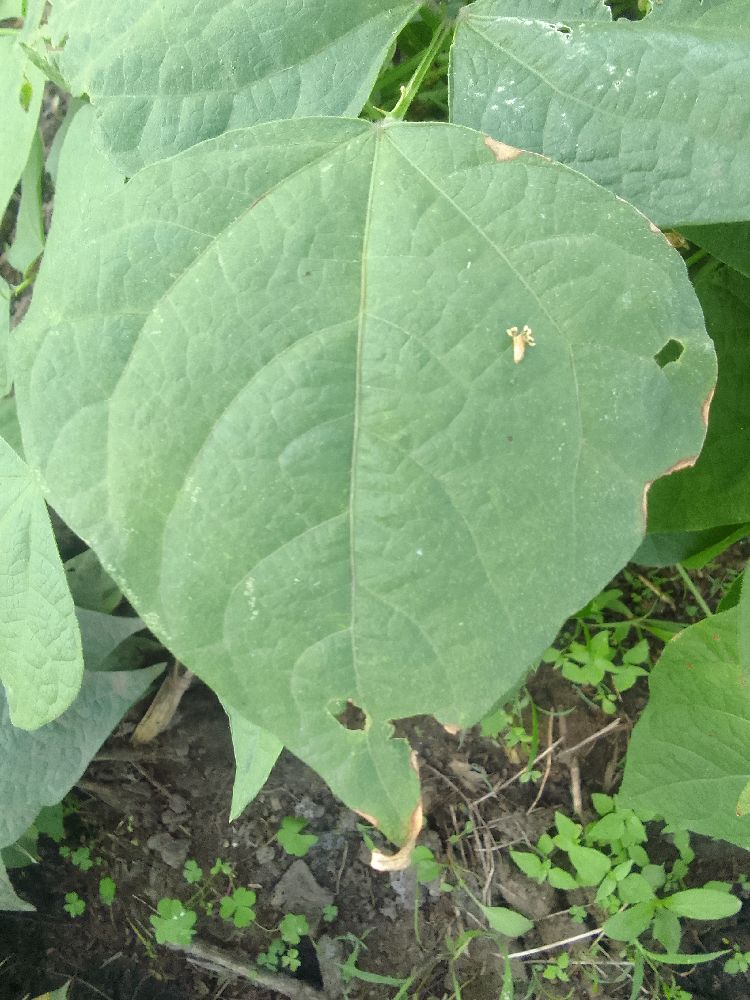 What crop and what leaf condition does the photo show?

common bean, healthy
